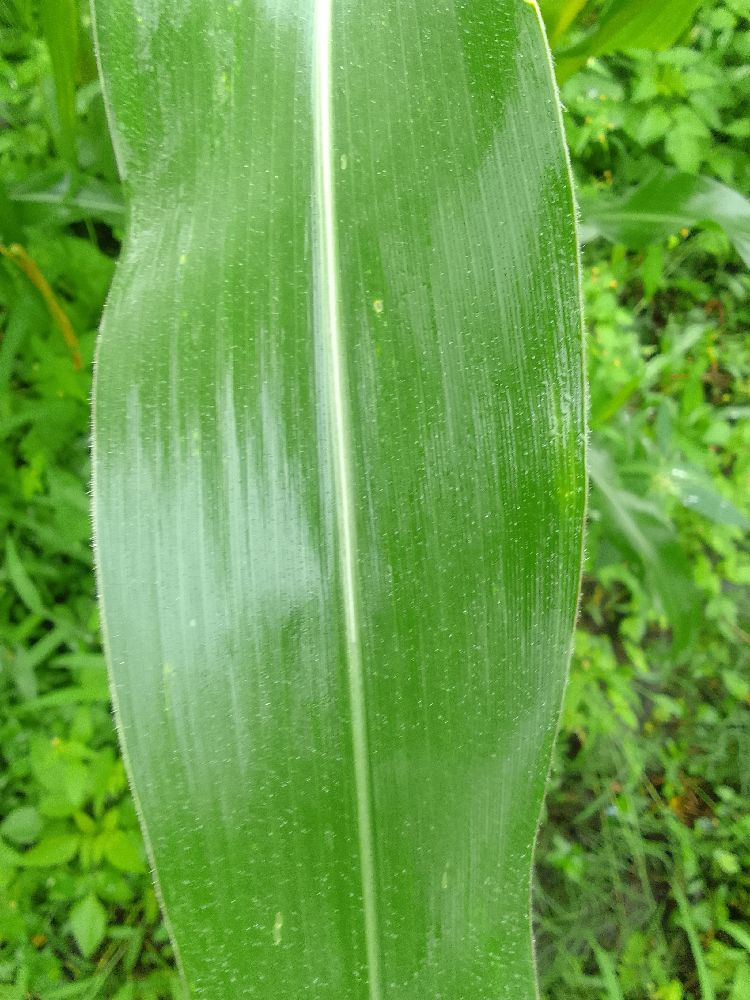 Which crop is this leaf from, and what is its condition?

maize, healthy
